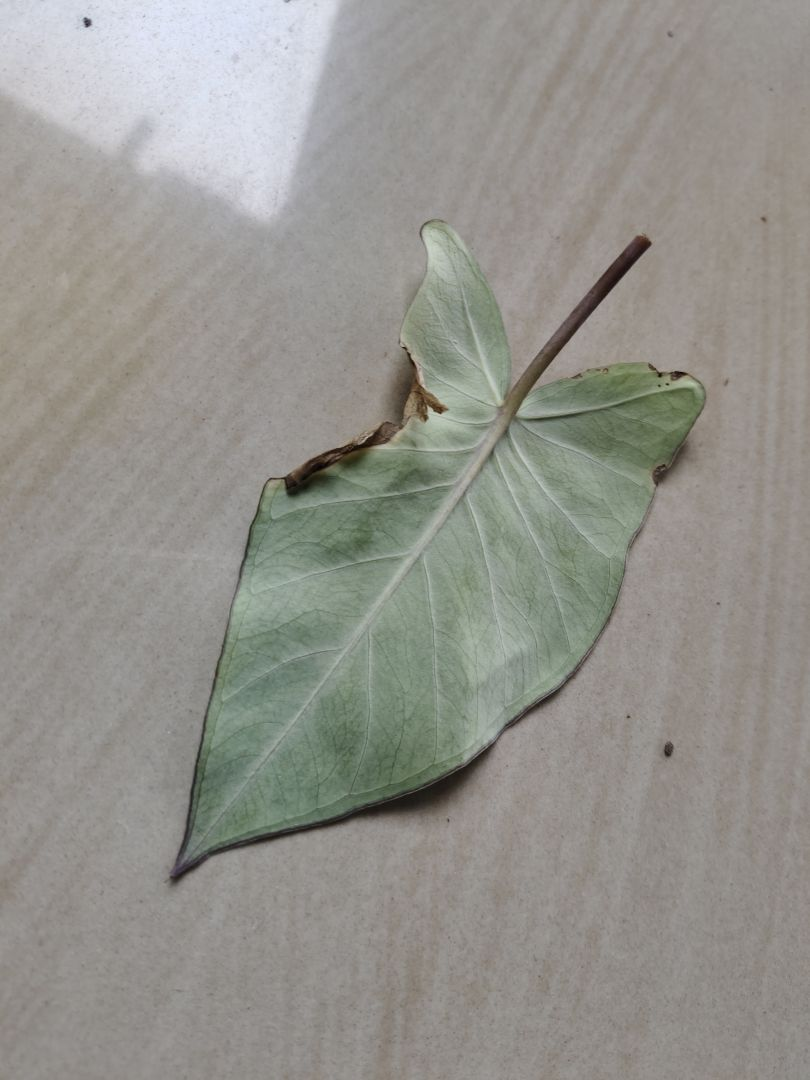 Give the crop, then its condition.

taro, leaf blight
